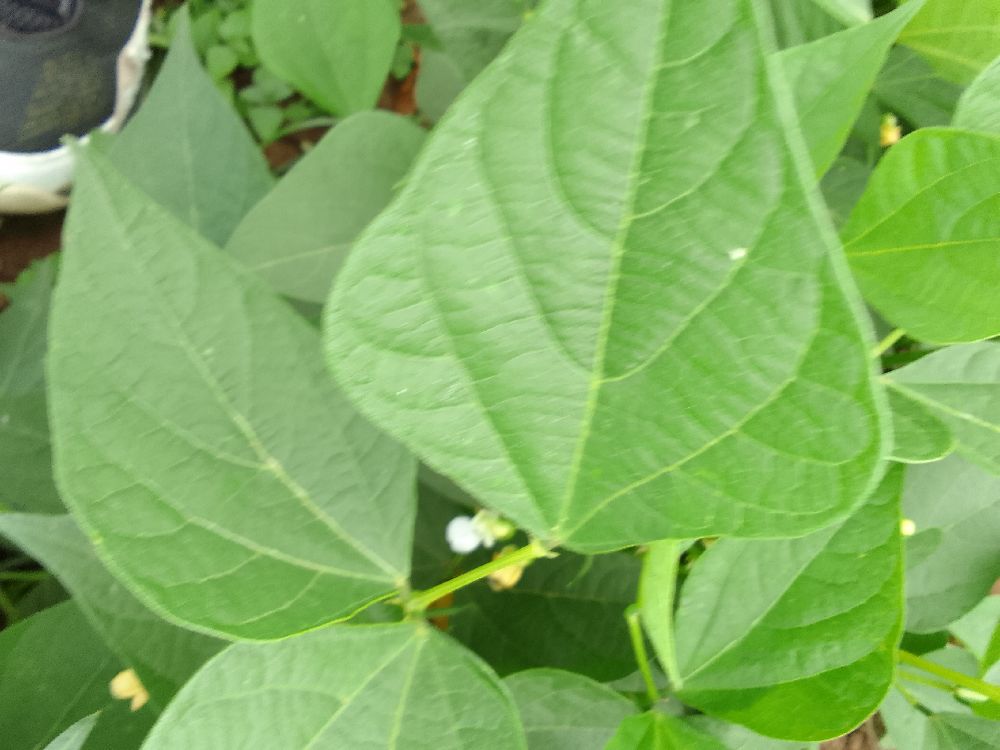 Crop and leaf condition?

common bean, healthy
